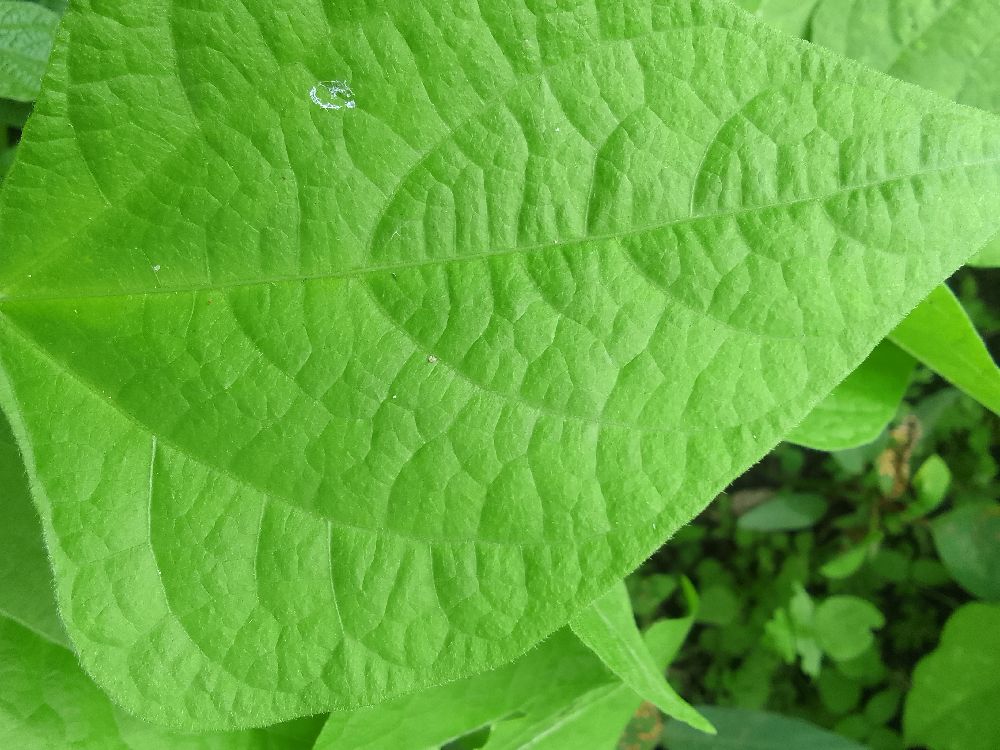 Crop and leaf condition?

common bean, healthy
